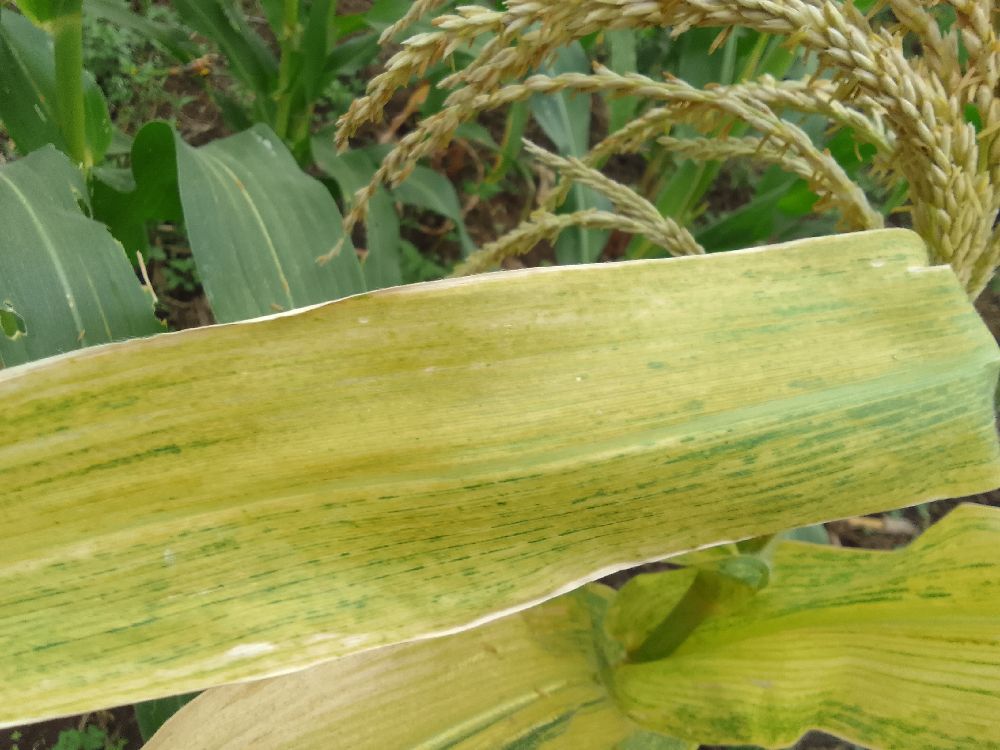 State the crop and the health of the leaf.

maize, maize lethal necrosis
